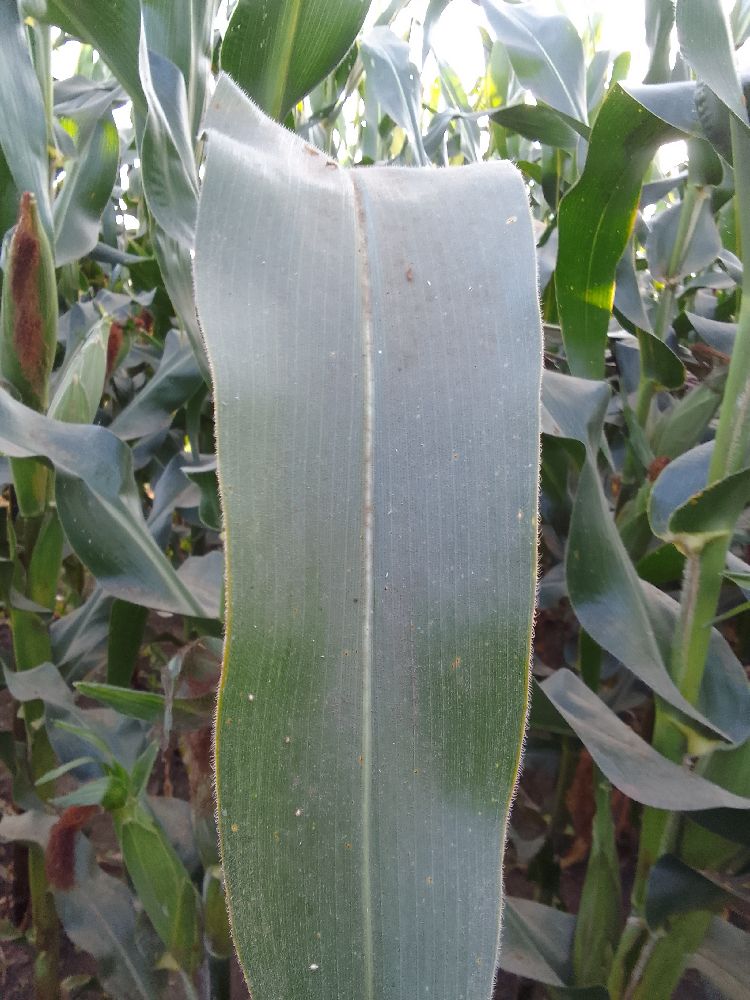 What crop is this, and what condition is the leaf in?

maize, healthy
